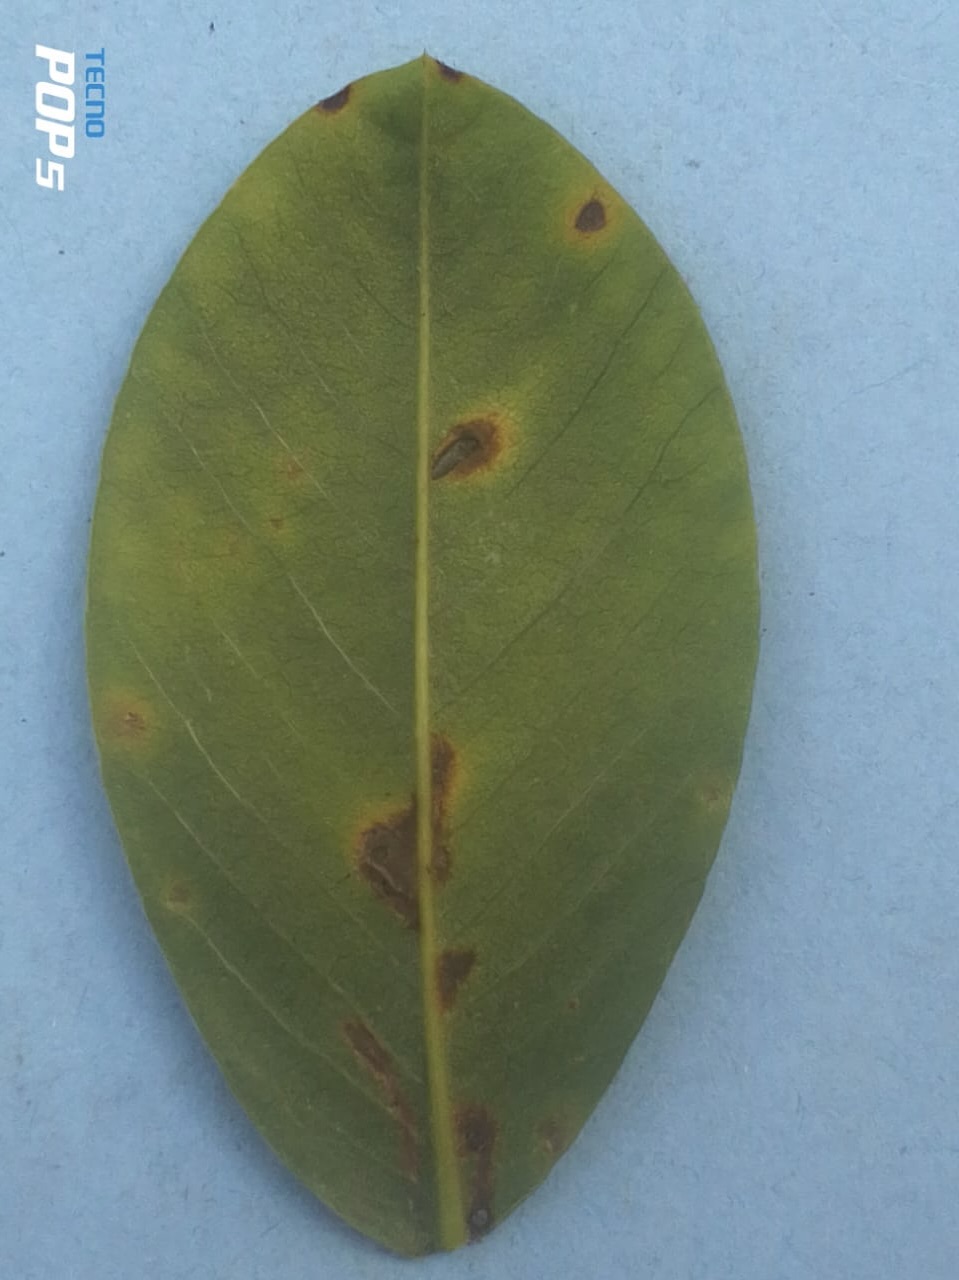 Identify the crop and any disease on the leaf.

peanut, passalora arachidicola
